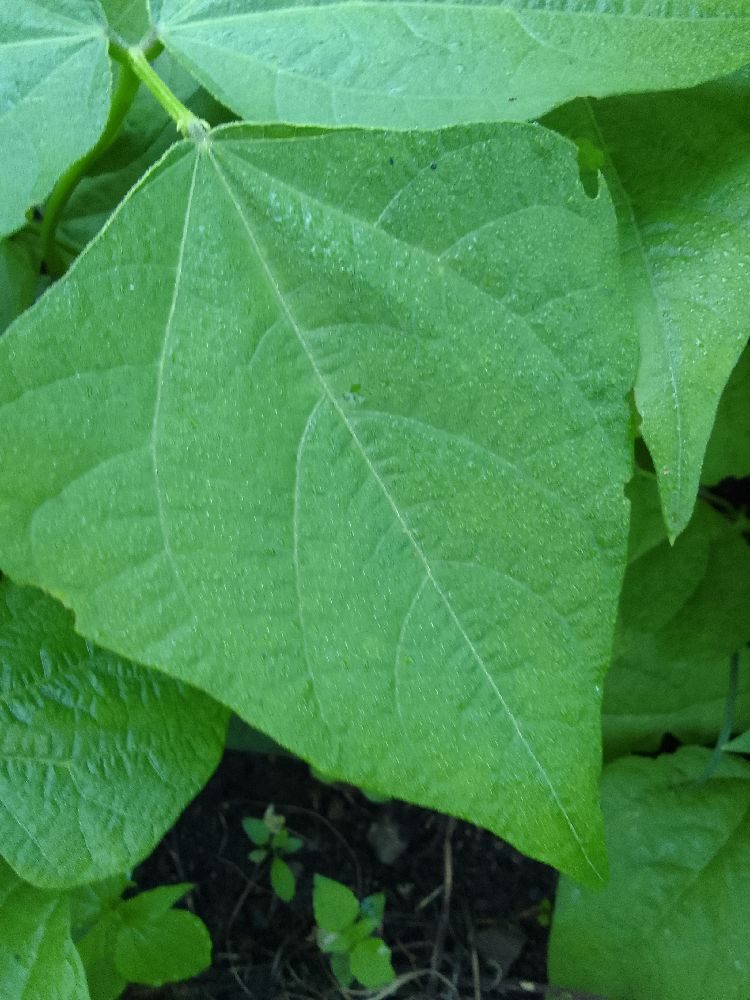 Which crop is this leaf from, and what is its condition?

common bean, healthy
